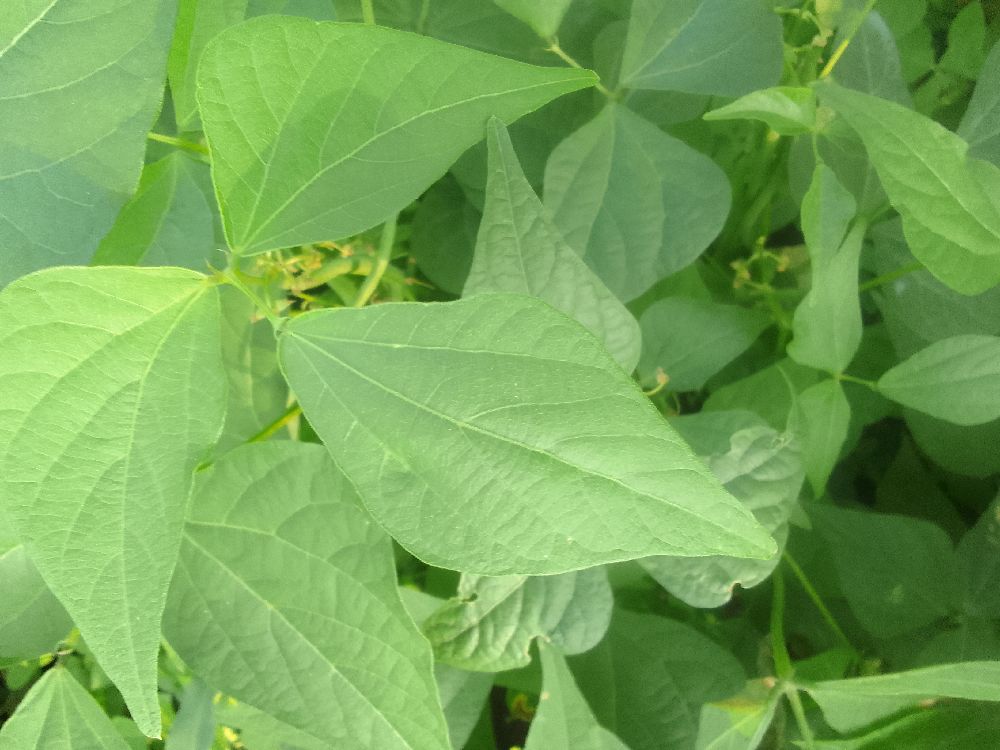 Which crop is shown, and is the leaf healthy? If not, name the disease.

common bean, healthy
